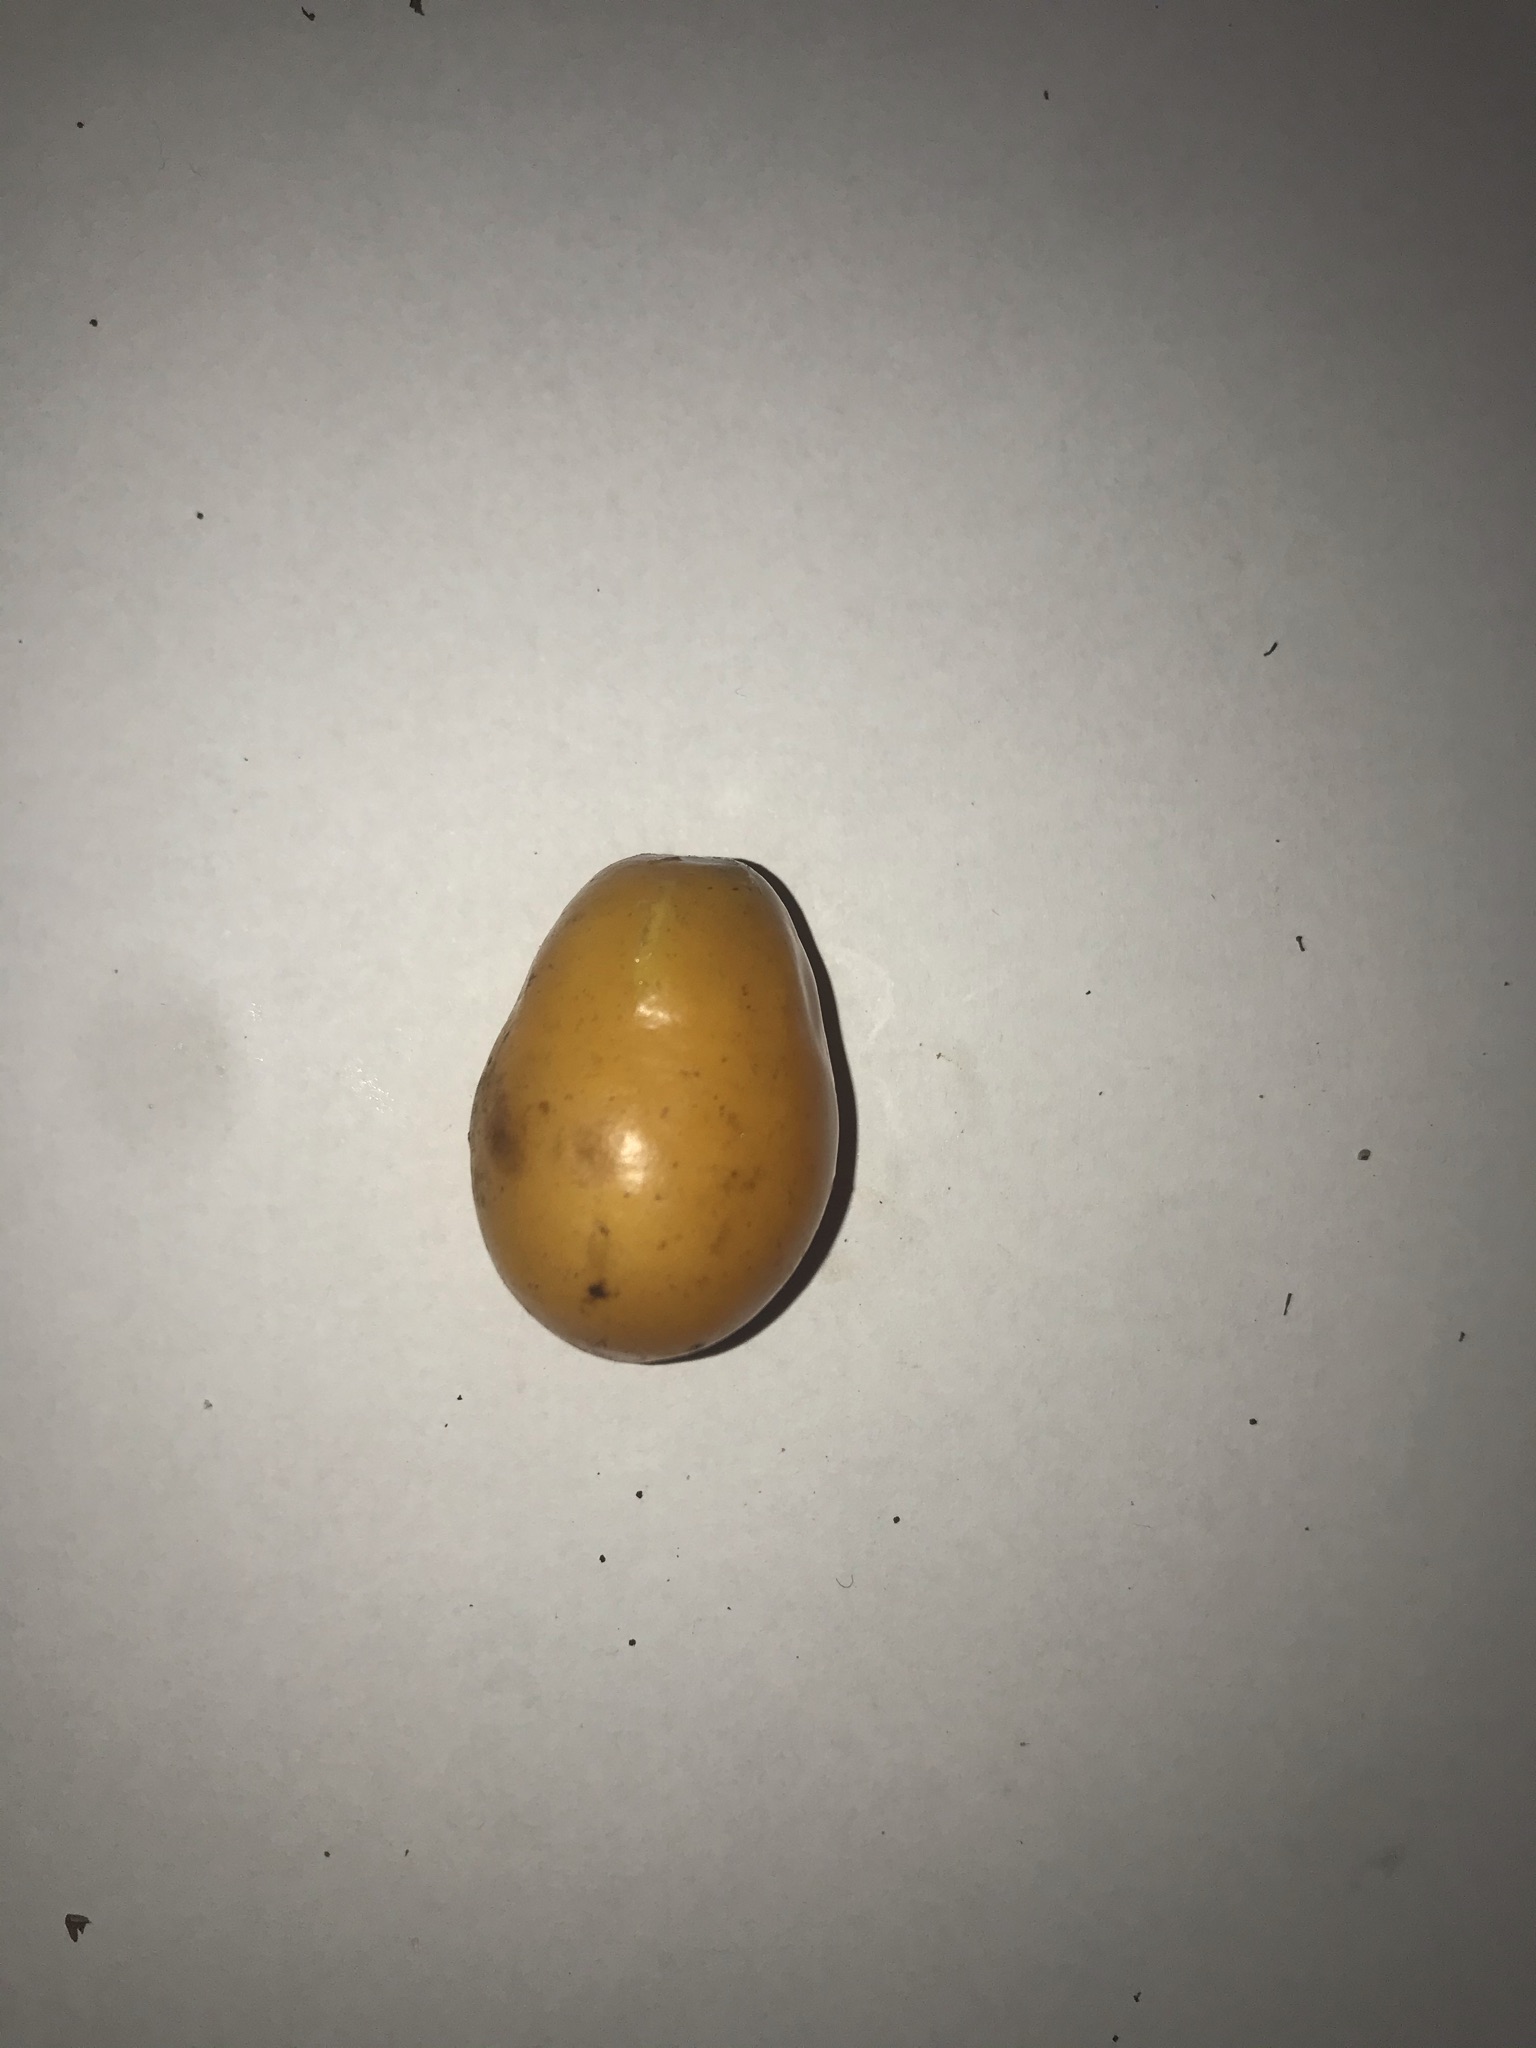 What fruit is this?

siriguela
